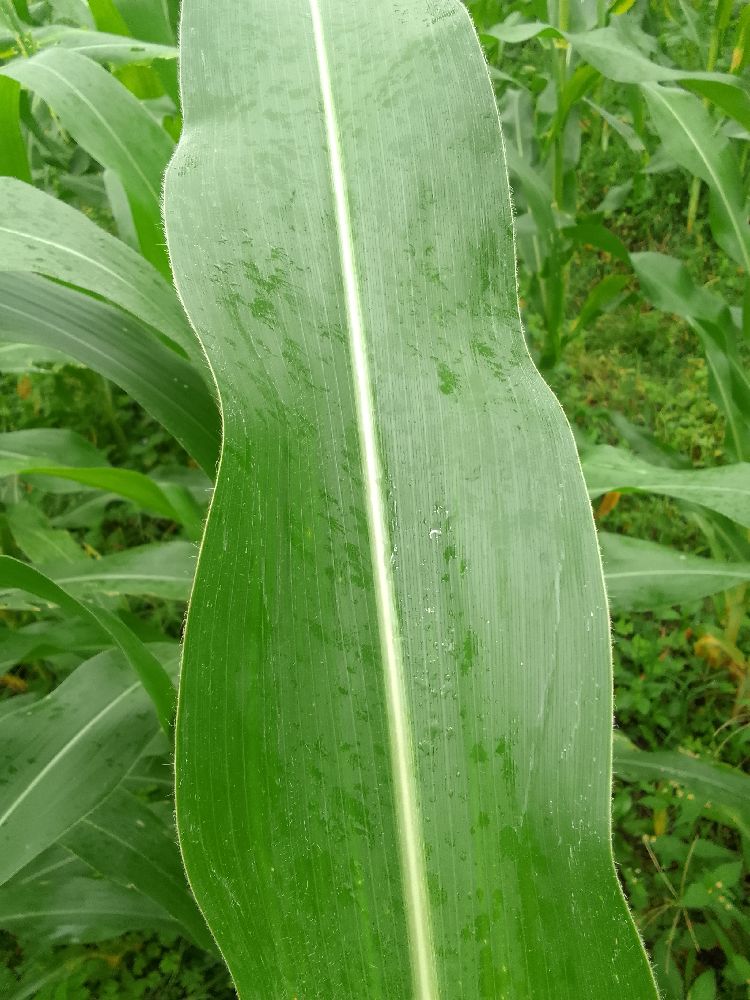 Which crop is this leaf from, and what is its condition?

maize, healthy
